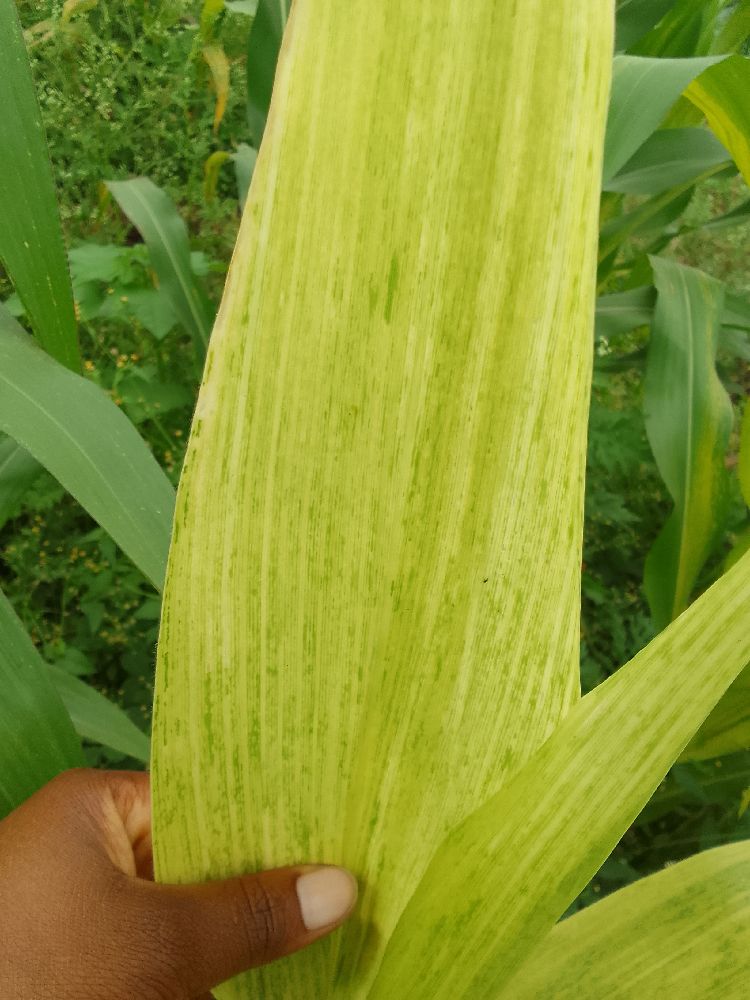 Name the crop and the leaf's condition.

maize, maize lethal necrosis
